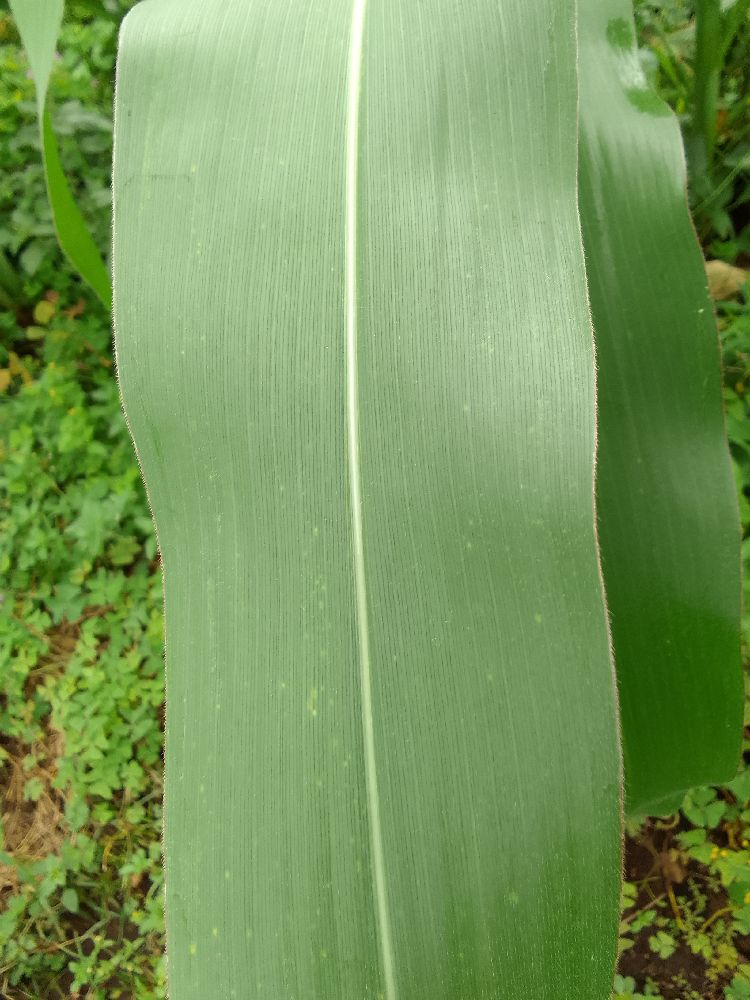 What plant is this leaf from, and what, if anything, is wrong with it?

maize, healthy
